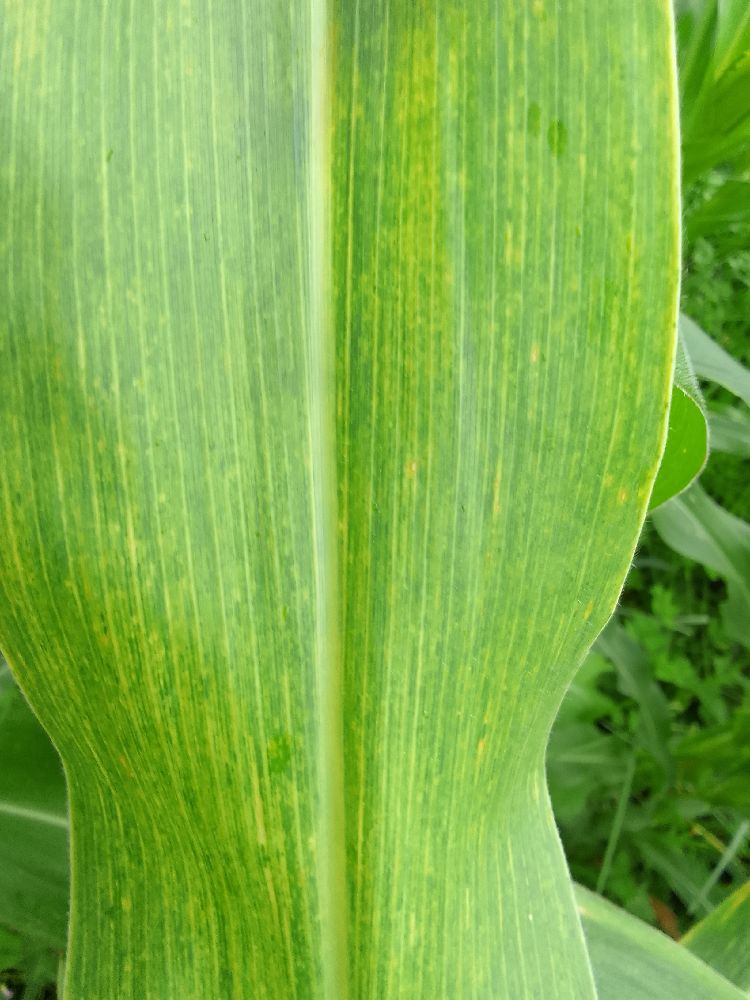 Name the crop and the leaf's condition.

maize, maize lethal necrosis
